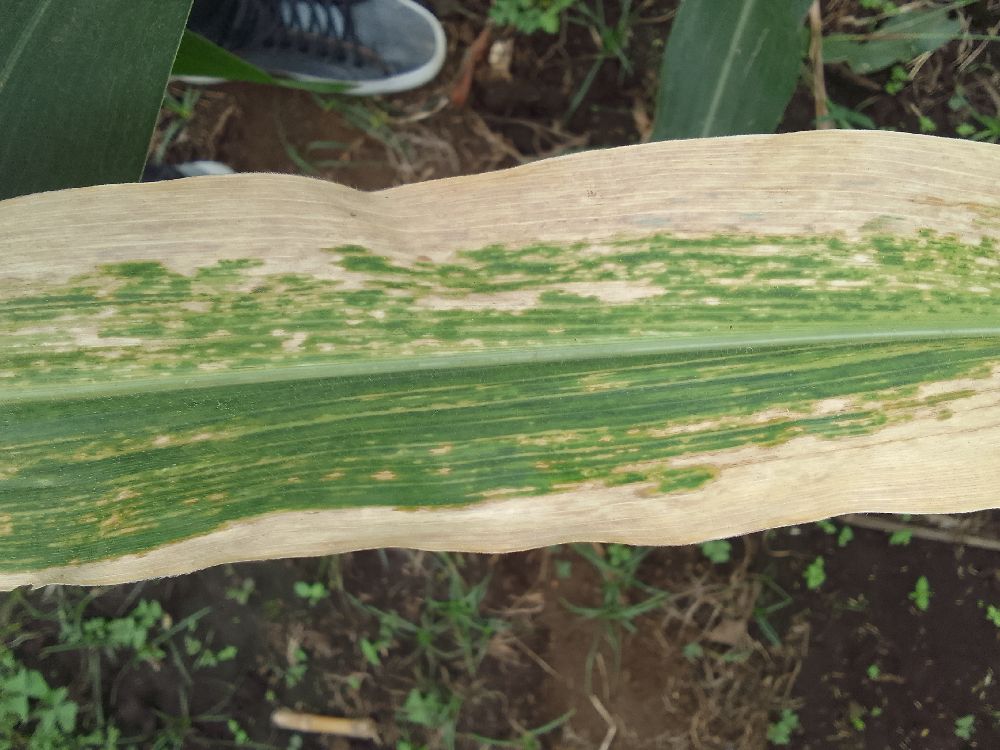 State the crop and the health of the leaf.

maize, maize lethal necrosis
